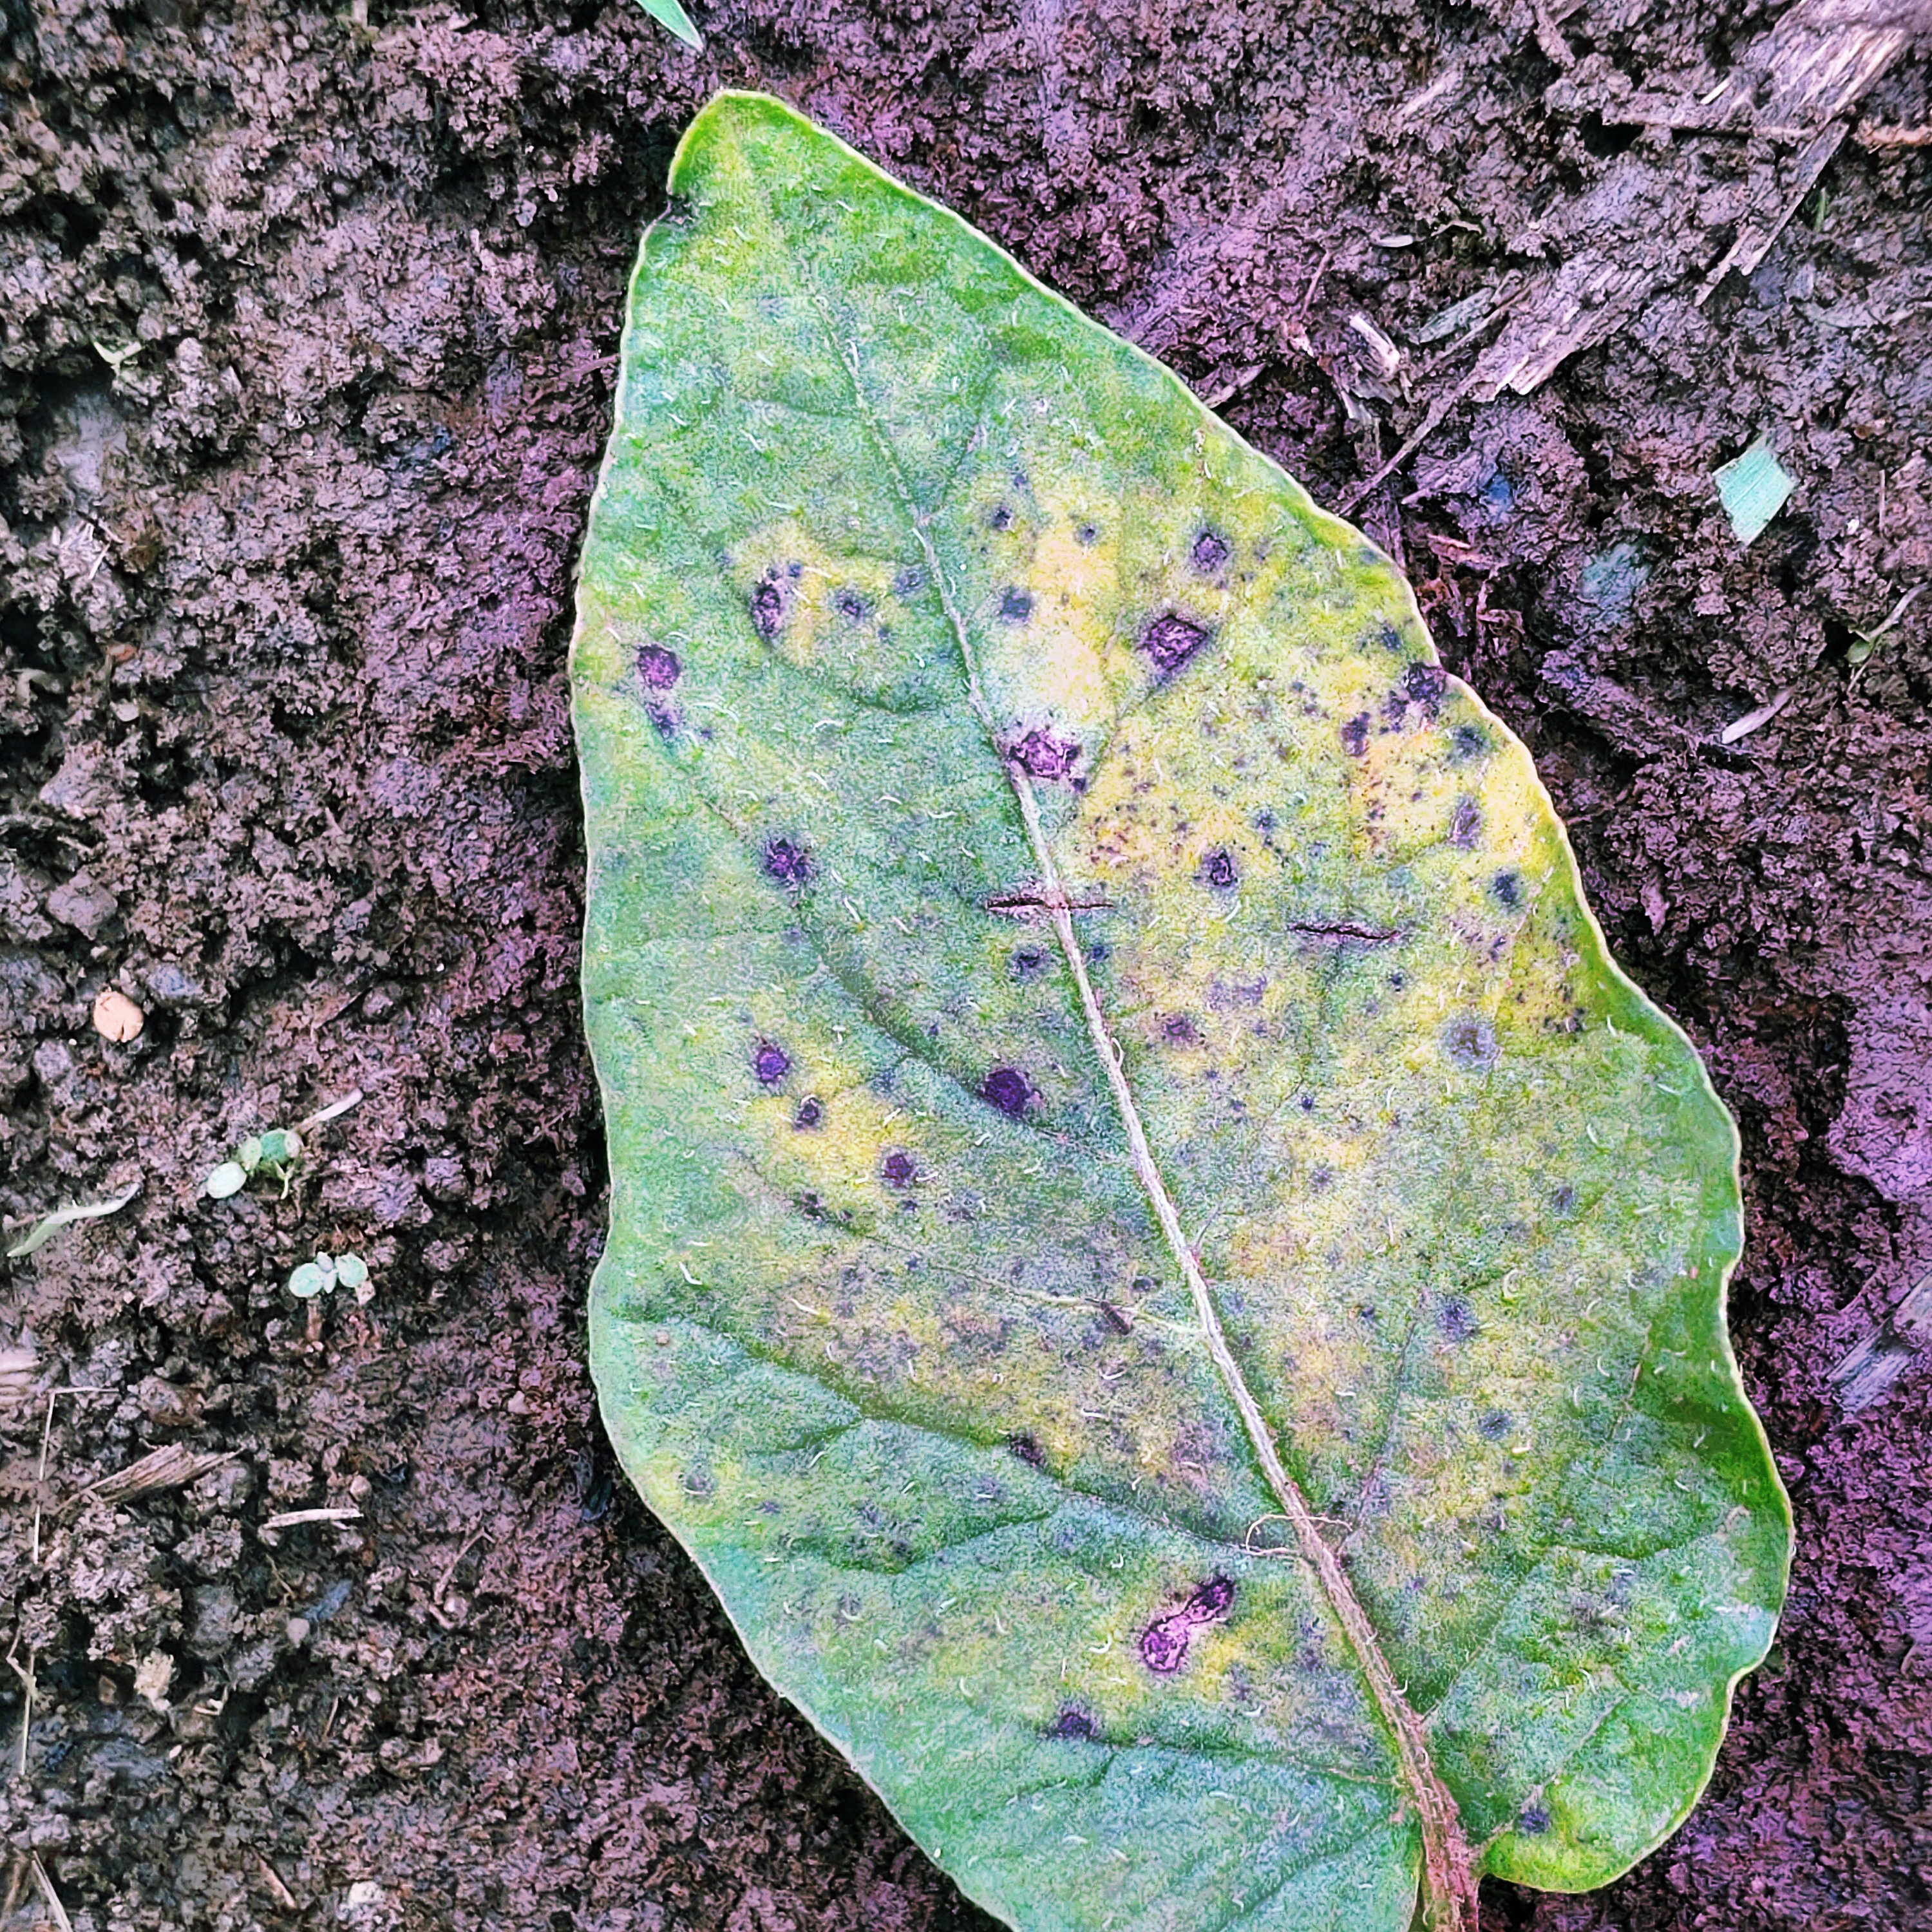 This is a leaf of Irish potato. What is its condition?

late blight
